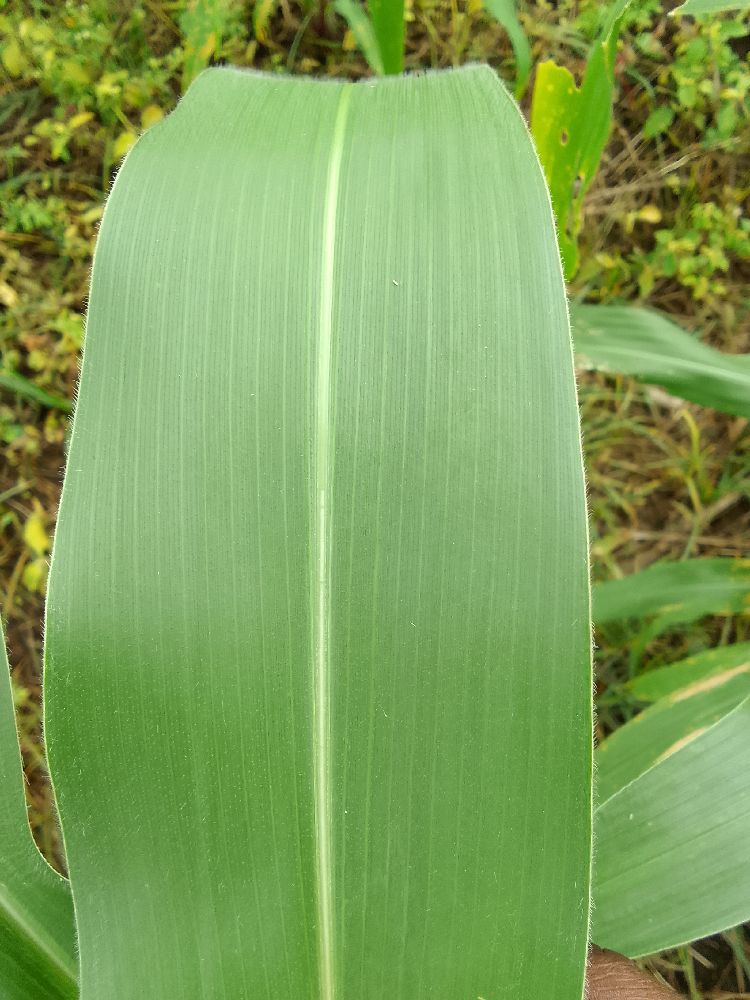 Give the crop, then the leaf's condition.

maize, healthy
